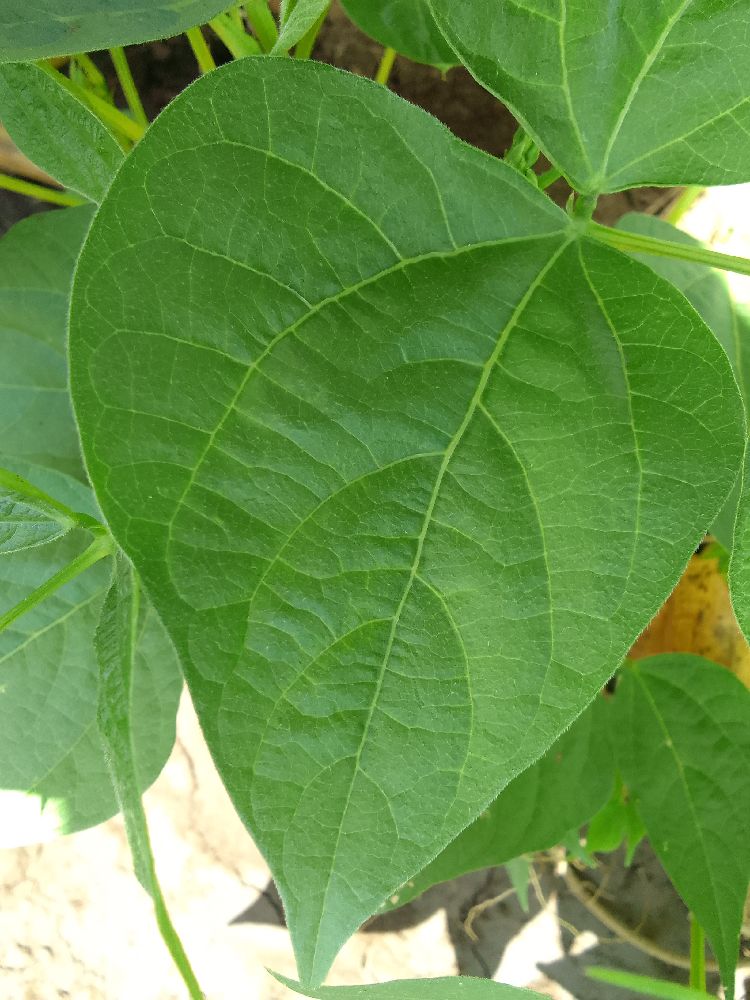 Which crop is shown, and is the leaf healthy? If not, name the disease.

common bean, healthy
